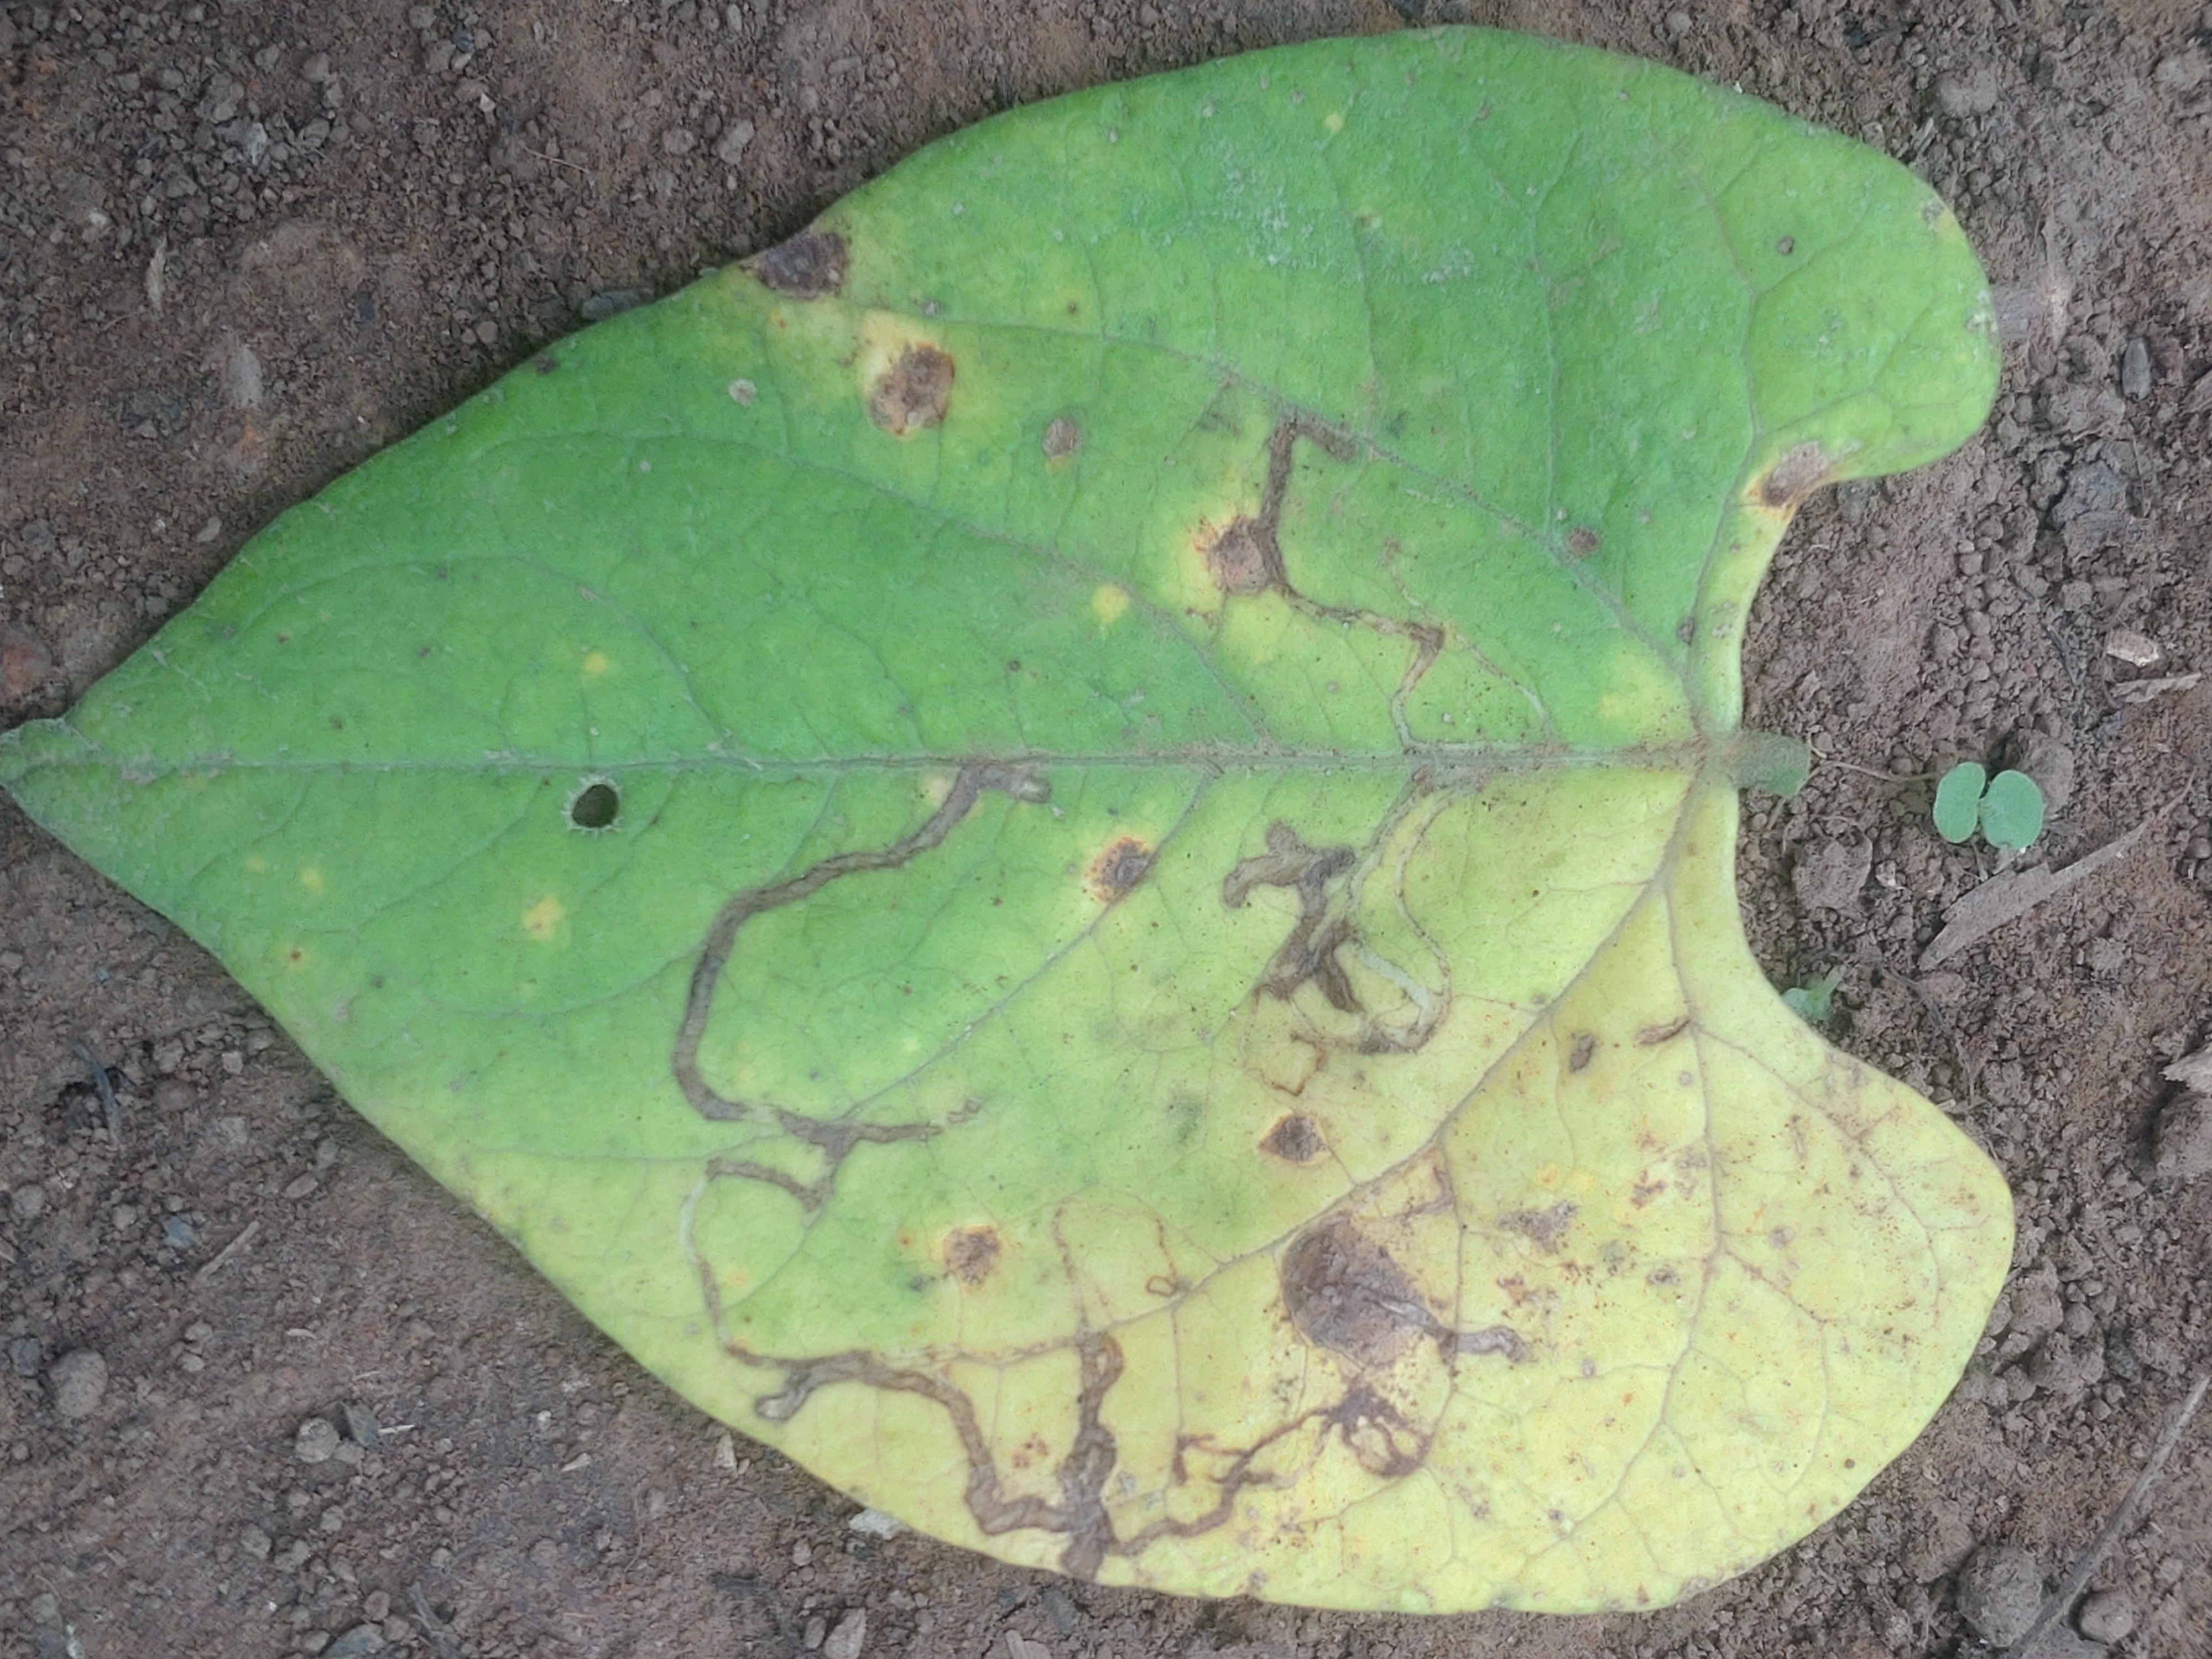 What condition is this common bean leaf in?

anthracnose
